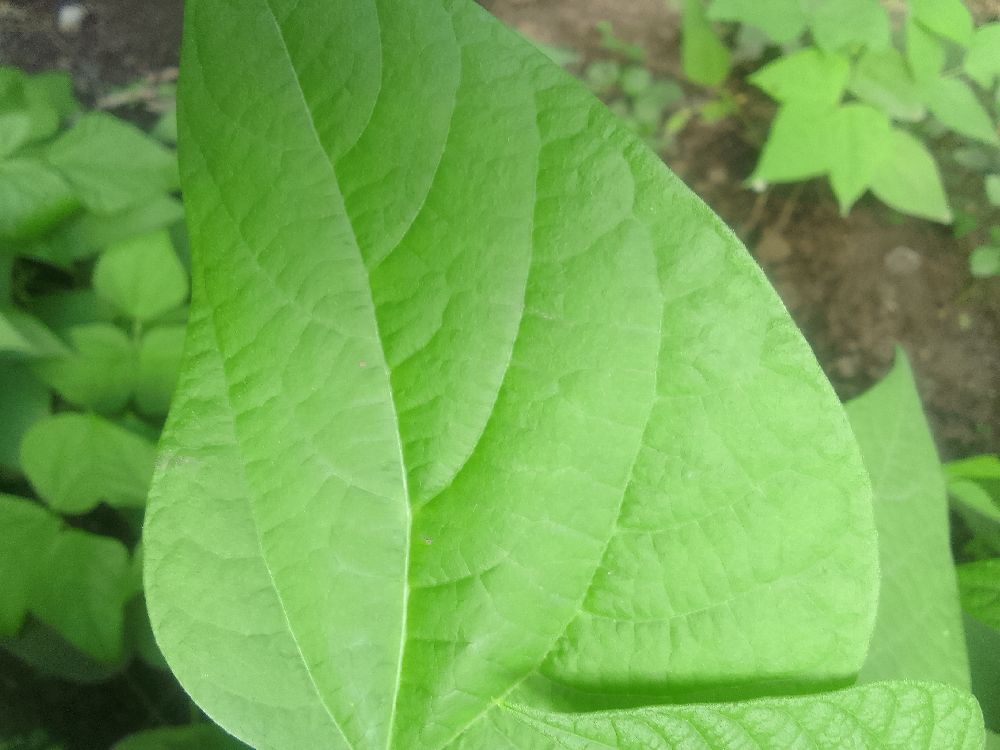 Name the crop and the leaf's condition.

common bean, healthy
